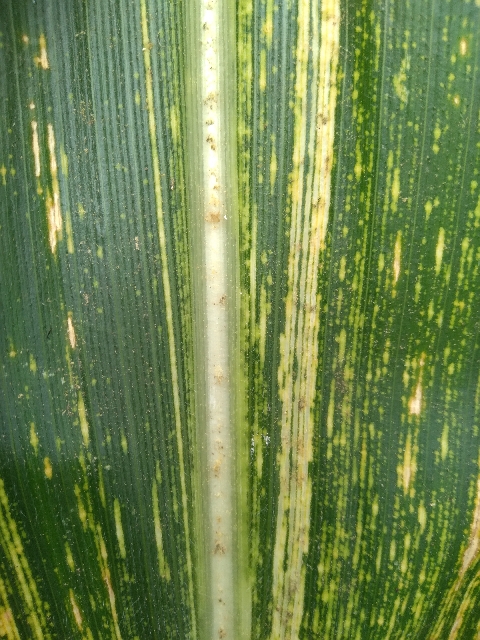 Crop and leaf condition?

maize, maize streak virus
